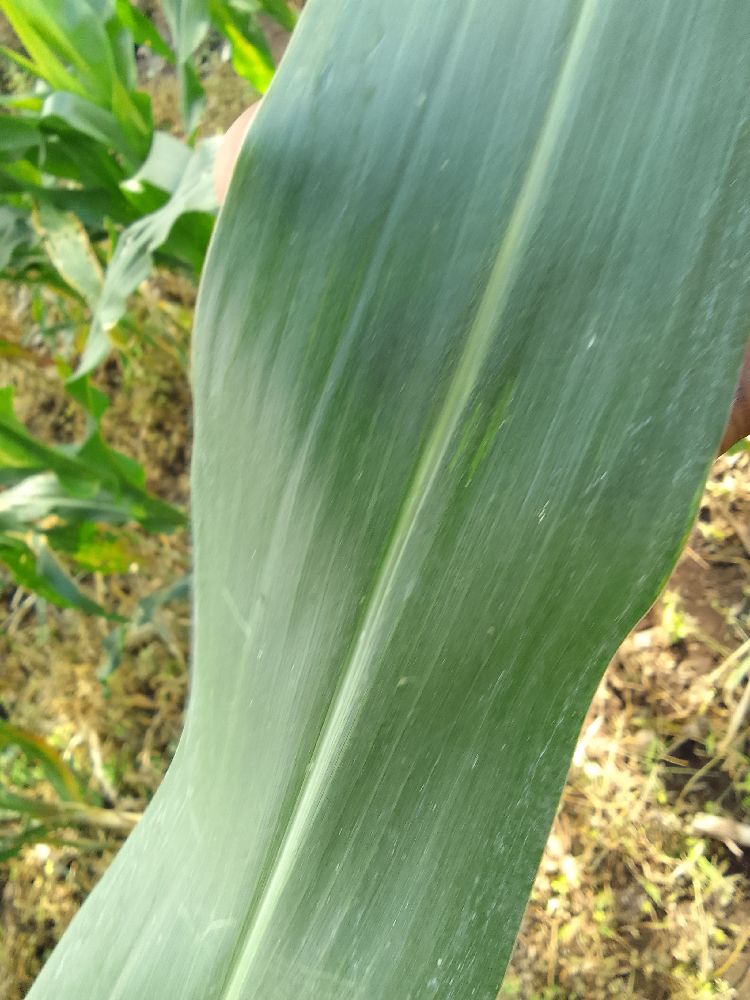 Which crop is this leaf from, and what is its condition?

maize, healthy
